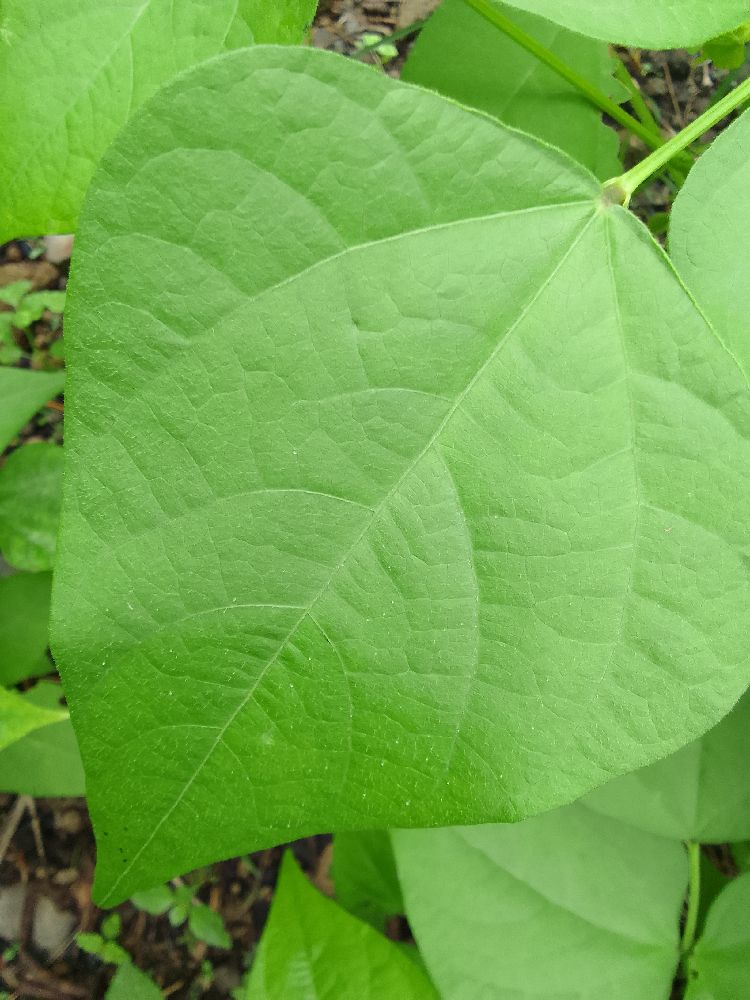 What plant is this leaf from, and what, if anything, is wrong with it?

common bean, healthy
